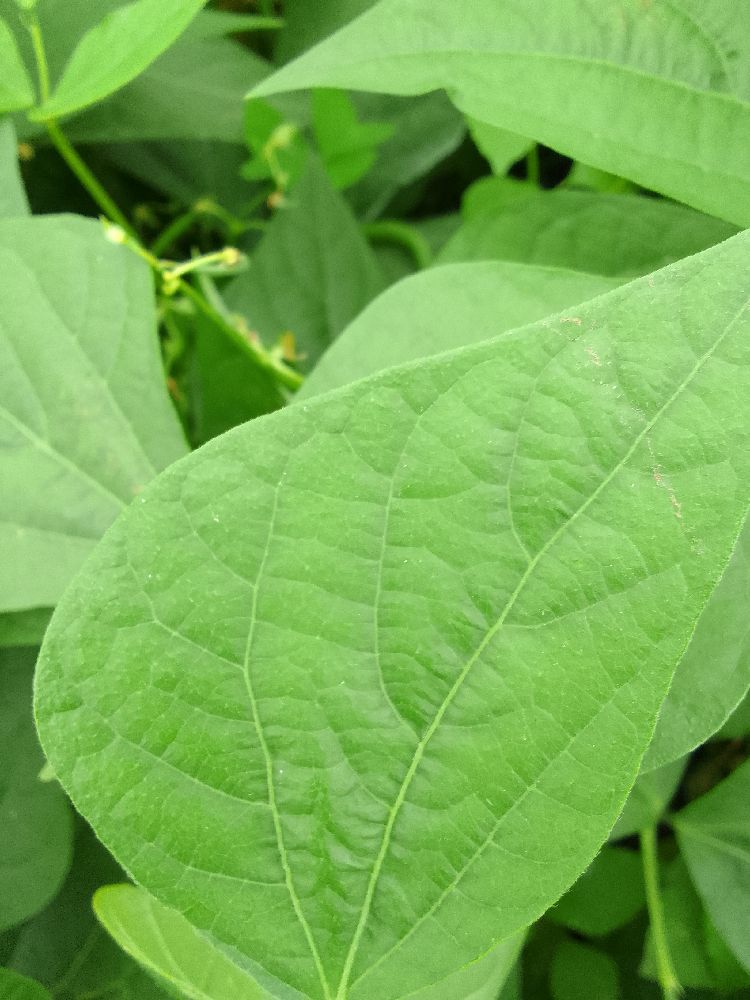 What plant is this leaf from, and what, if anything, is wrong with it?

common bean, healthy
